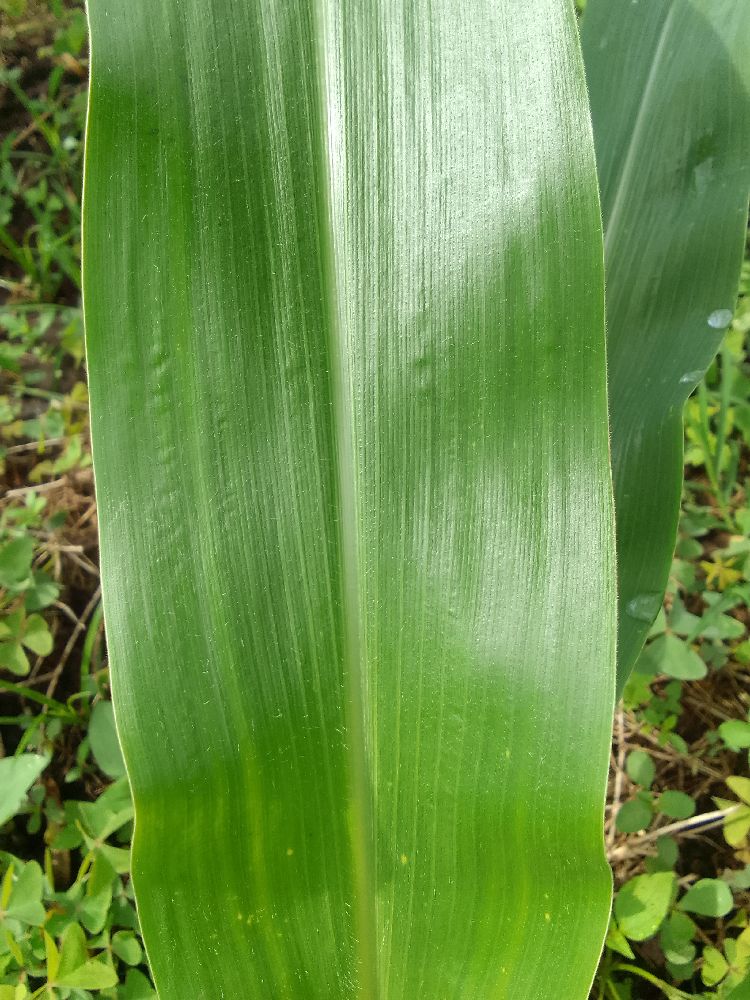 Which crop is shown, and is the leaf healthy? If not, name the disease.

maize, healthy
